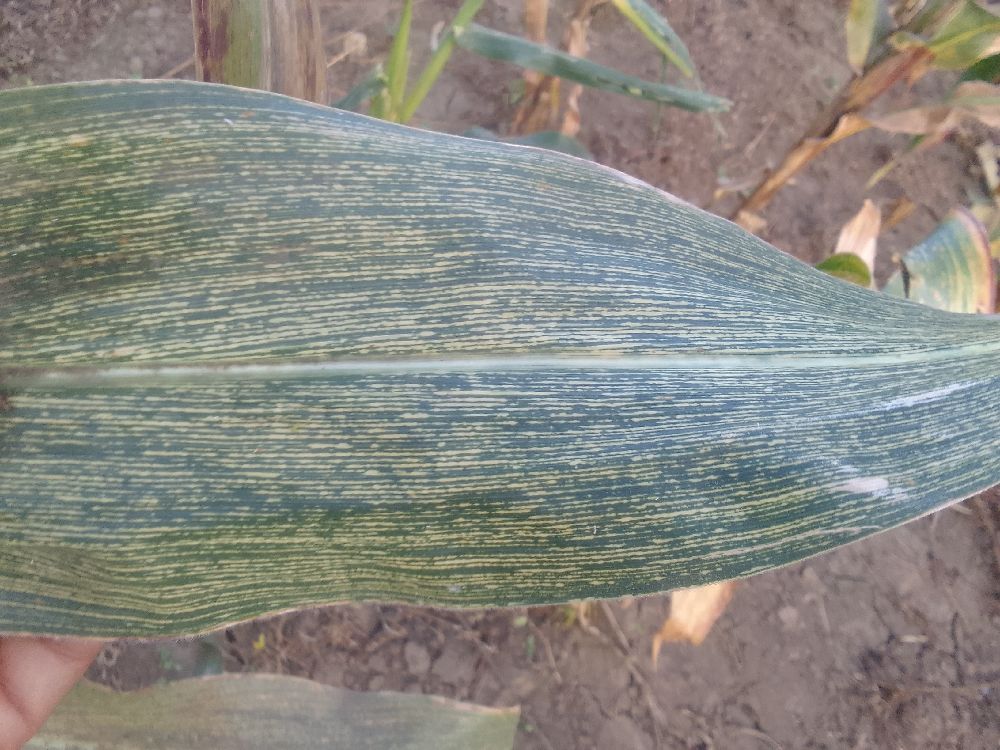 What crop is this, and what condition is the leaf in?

maize, maize streak virus
